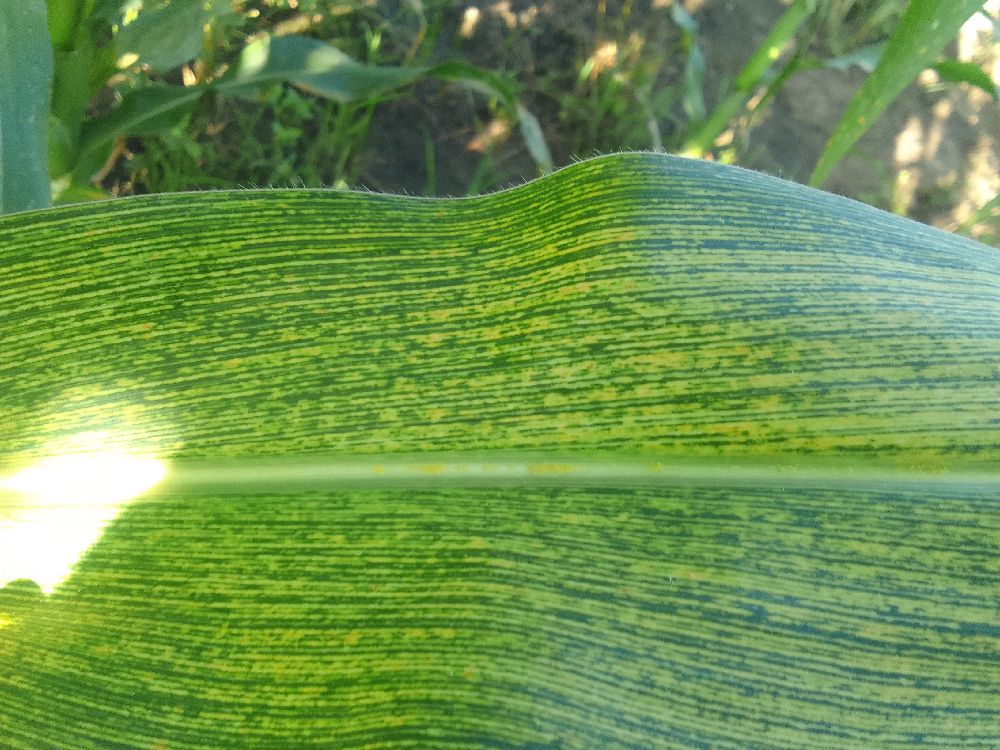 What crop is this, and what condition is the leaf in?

maize, maize streak virus
